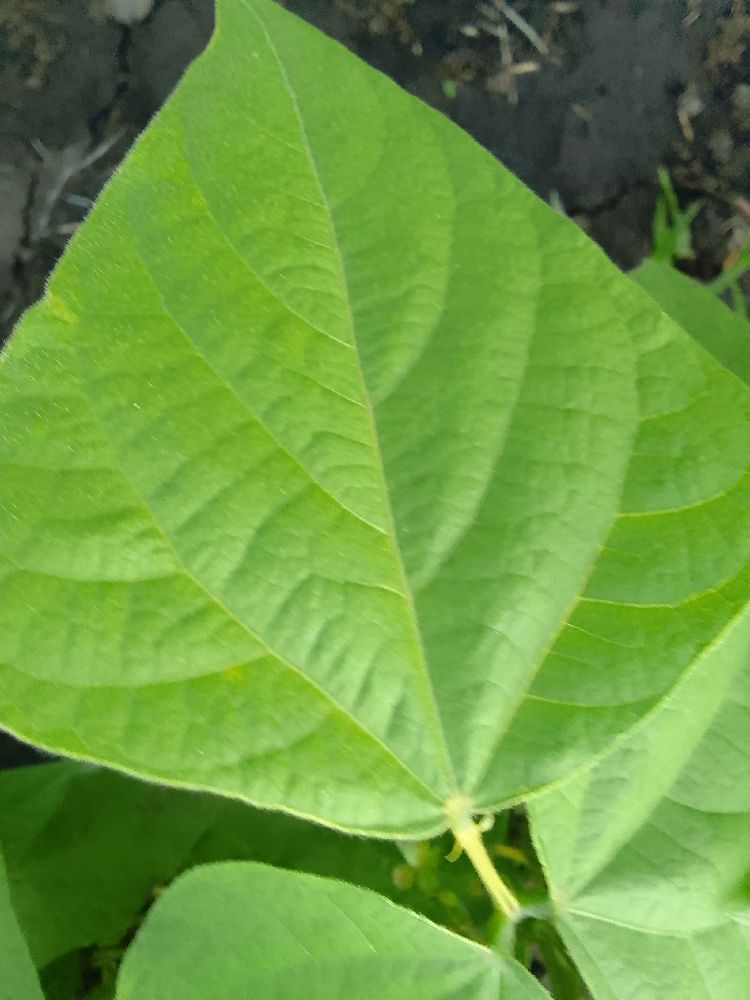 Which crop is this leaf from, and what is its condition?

common bean, healthy
